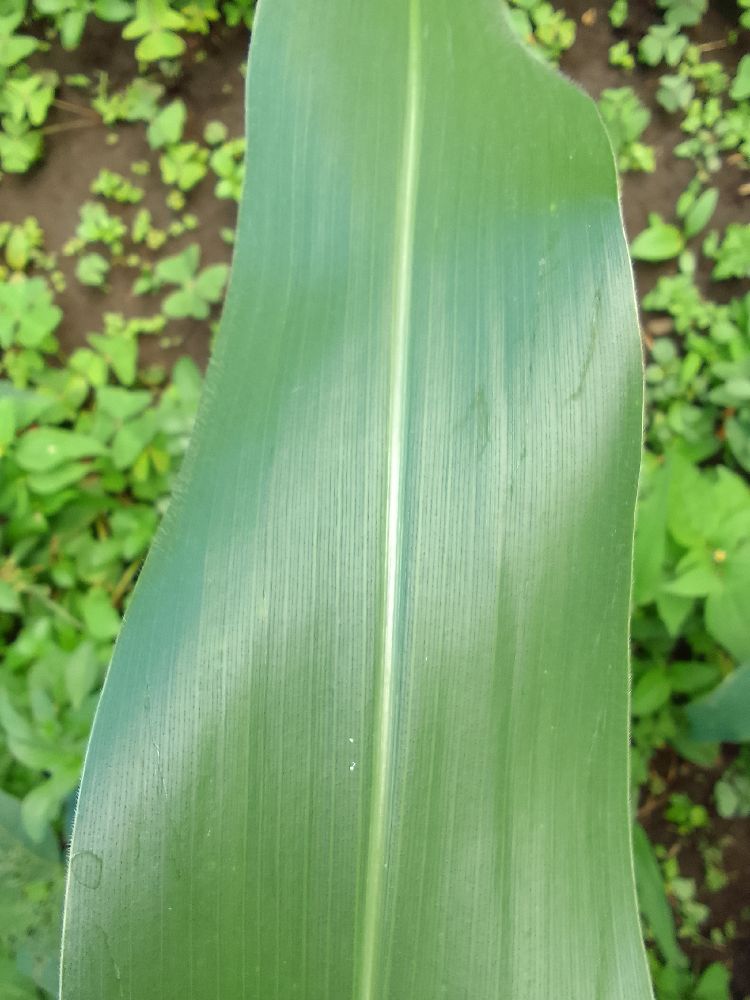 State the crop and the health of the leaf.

maize, healthy
